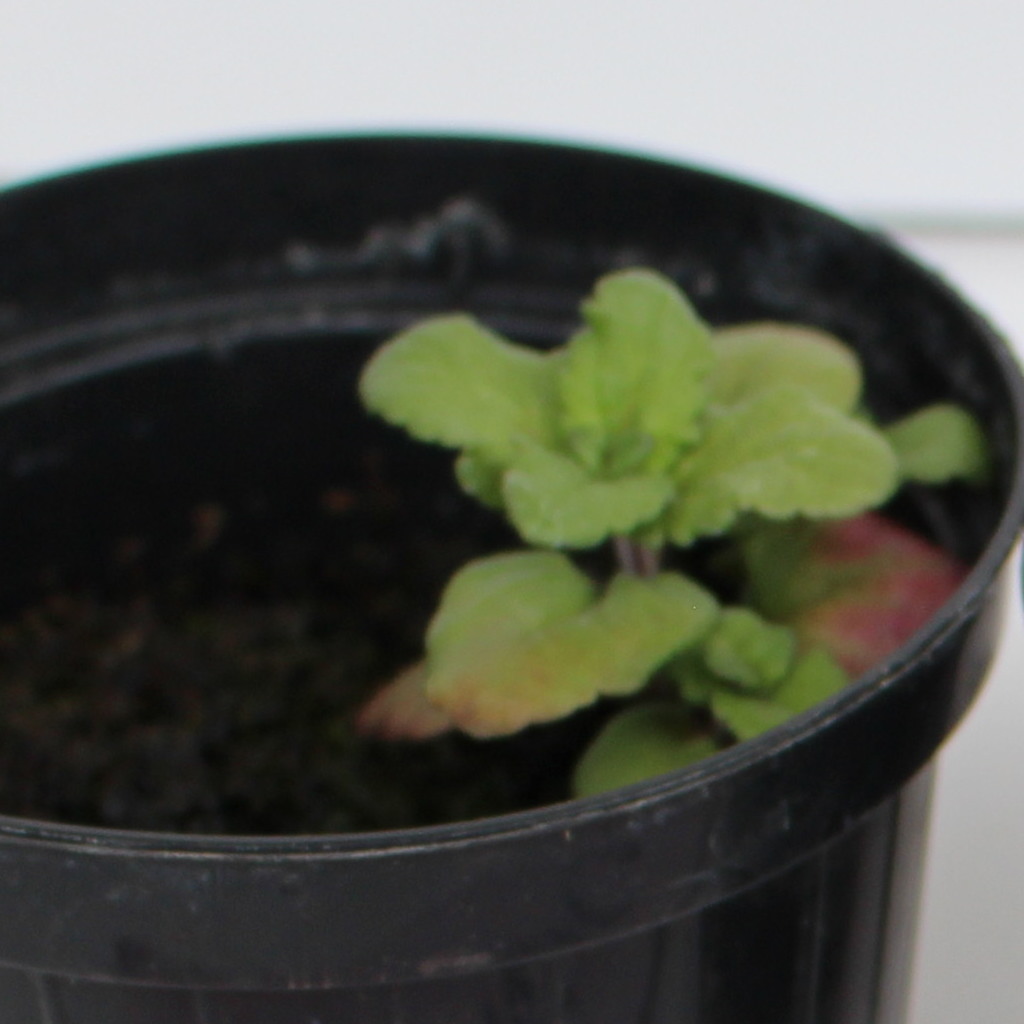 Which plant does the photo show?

Veronica persica
